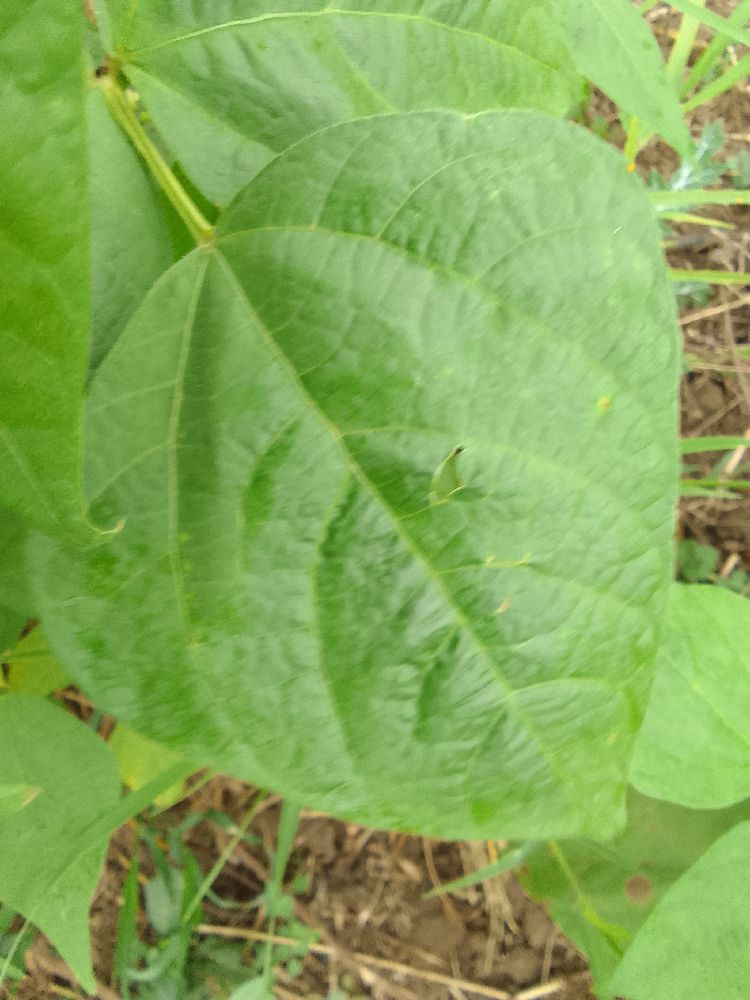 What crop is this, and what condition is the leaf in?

common bean, healthy
